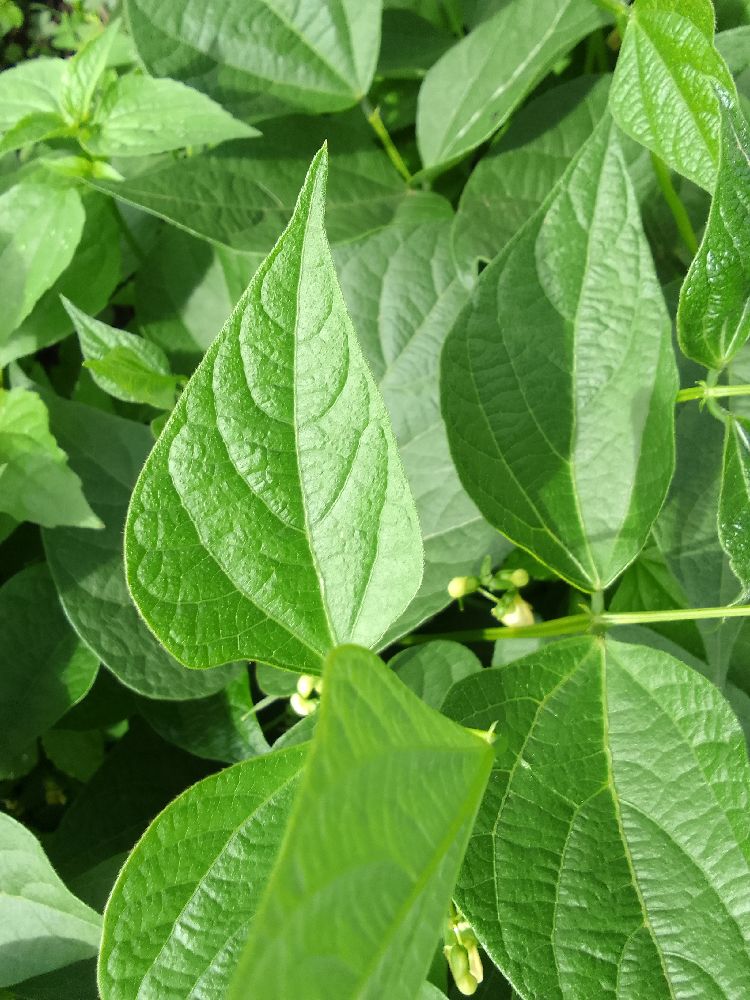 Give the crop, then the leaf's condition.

common bean, healthy
